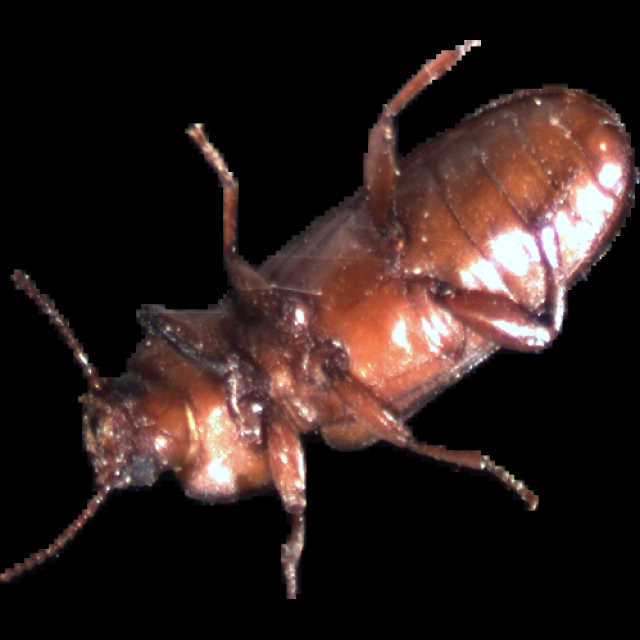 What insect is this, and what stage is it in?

mealworm beetle
